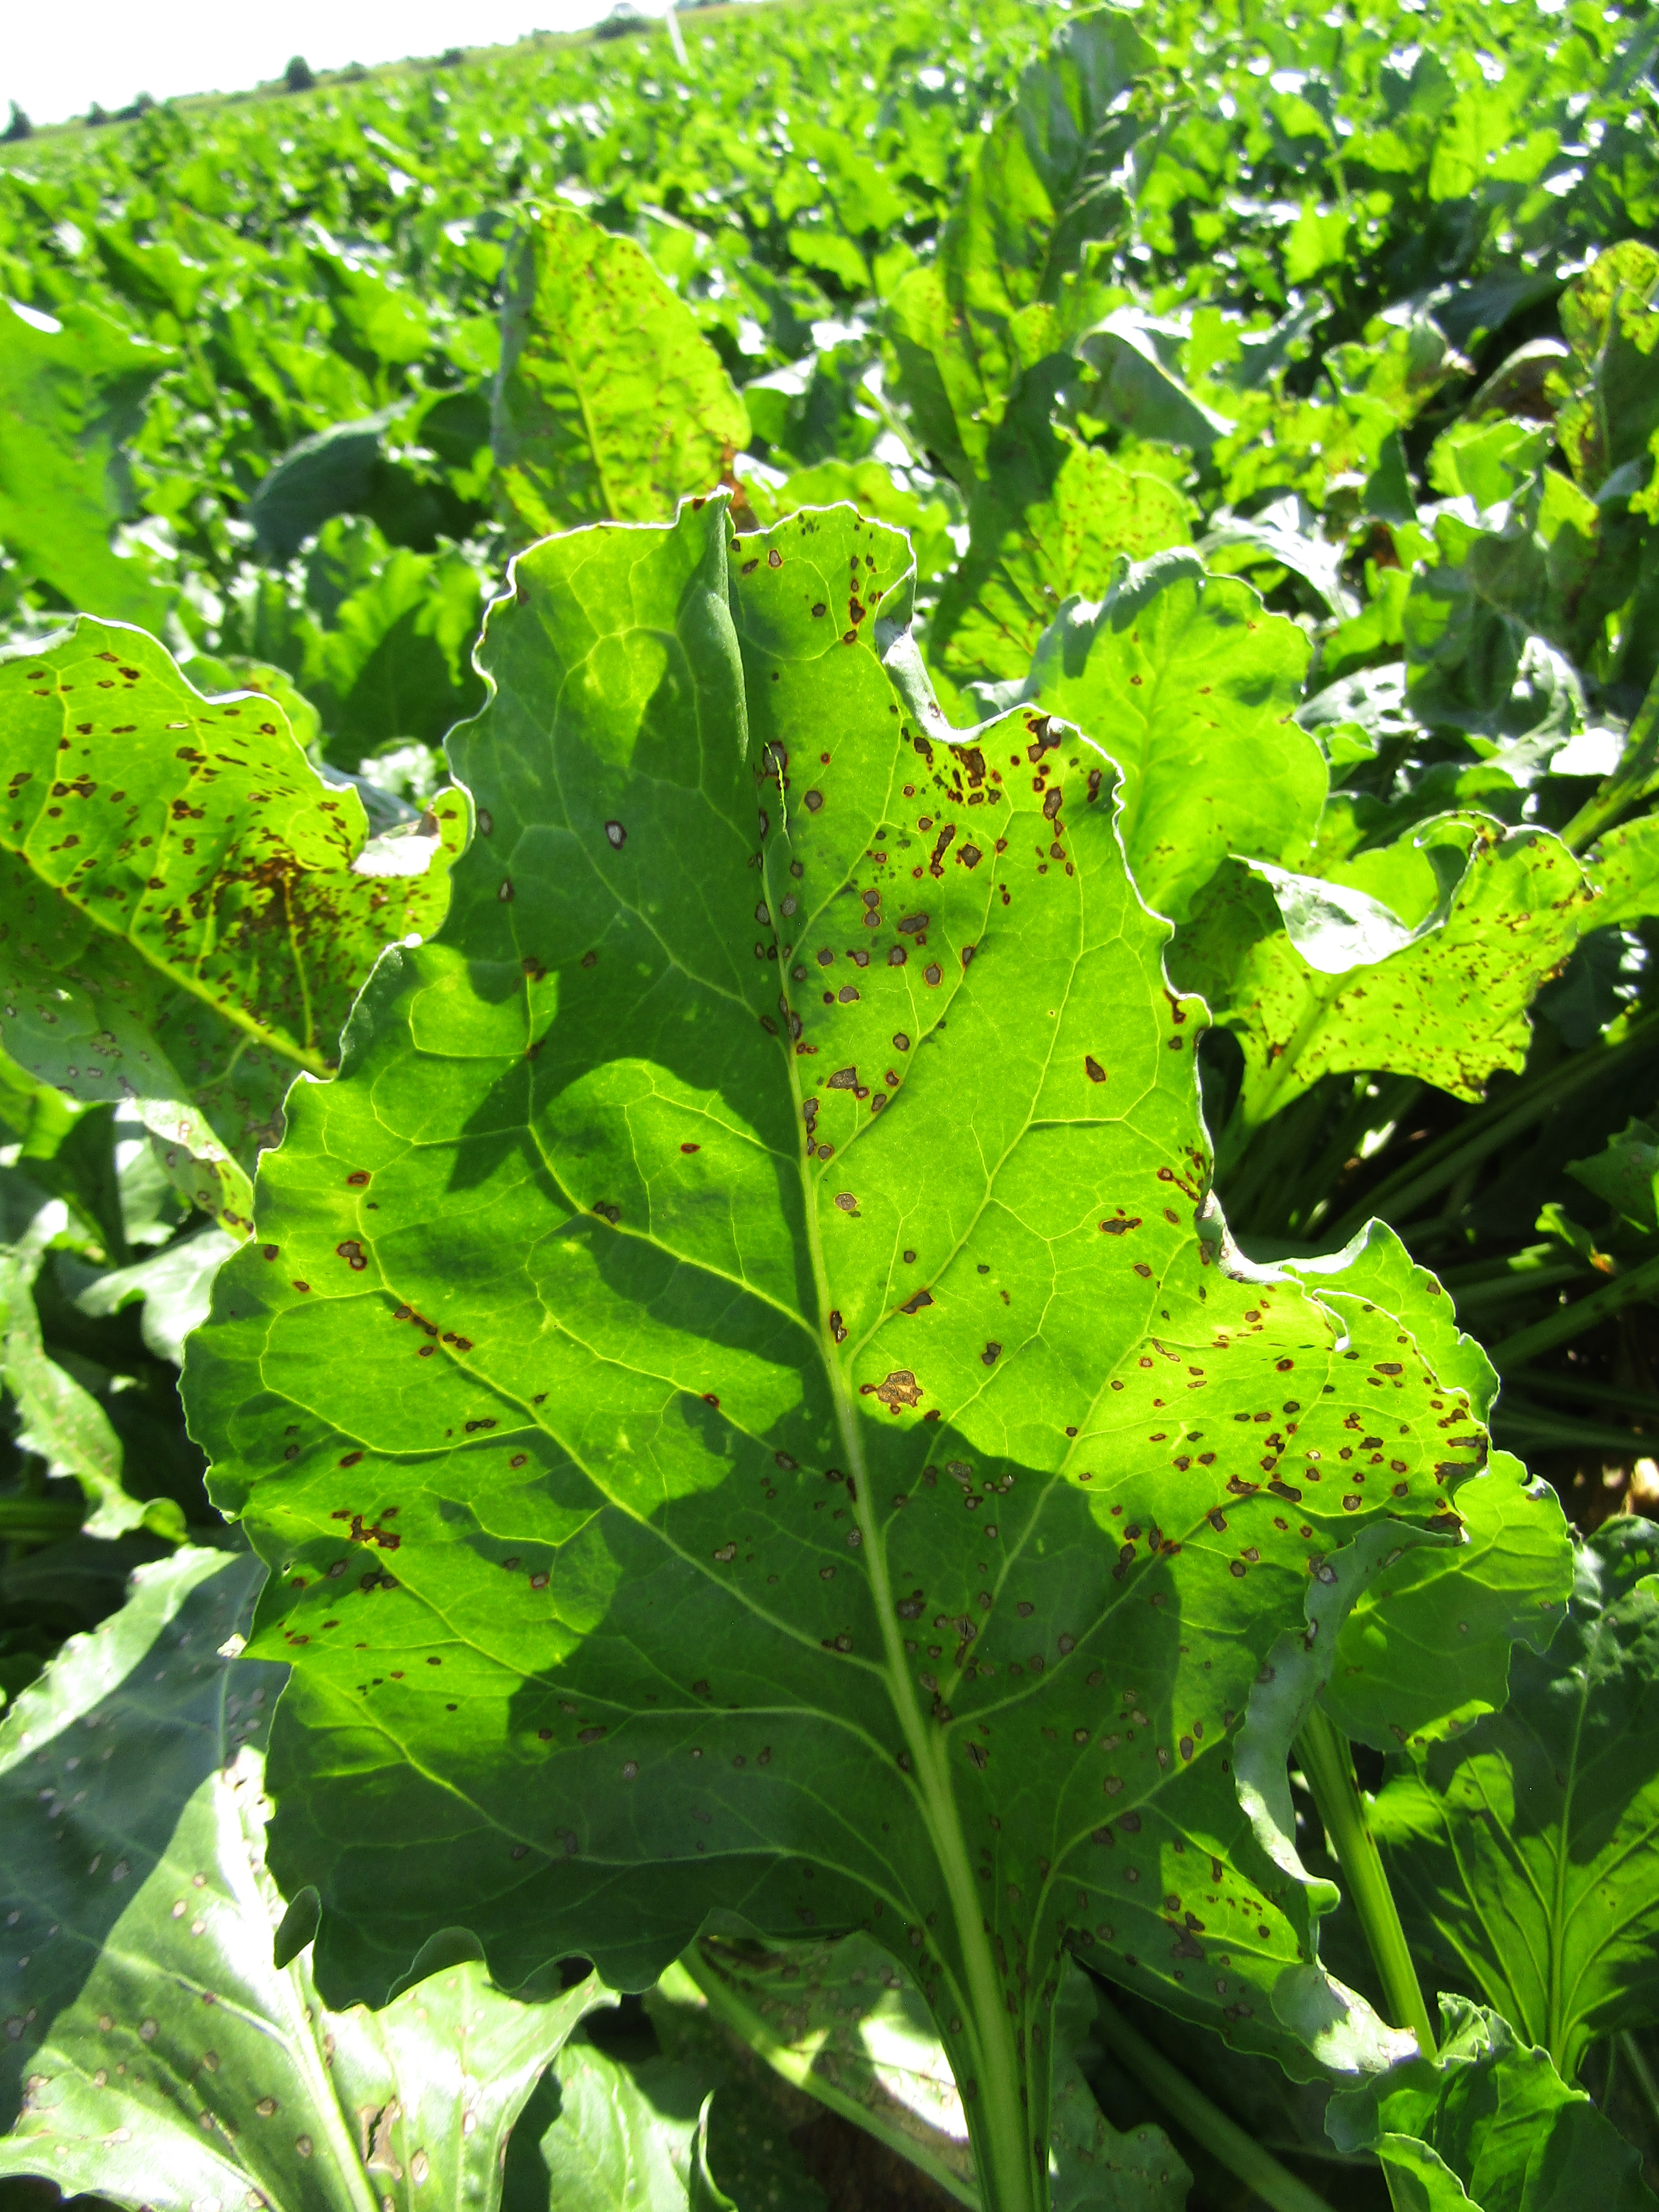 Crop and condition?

beet, cercospora
